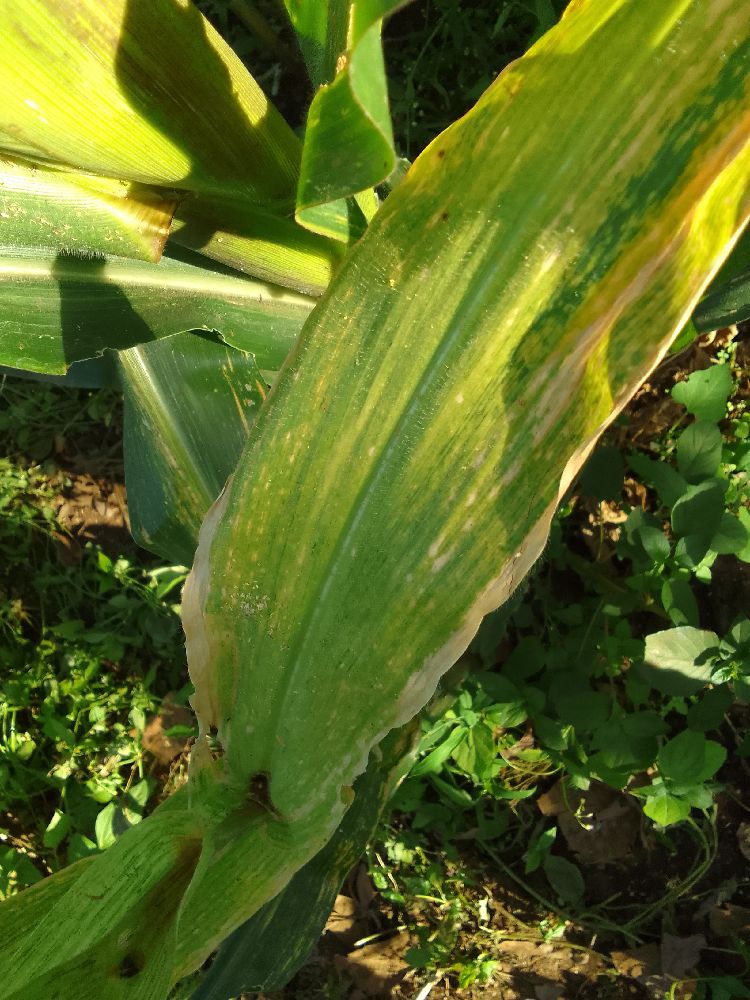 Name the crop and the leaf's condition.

maize, maize lethal necrosis
